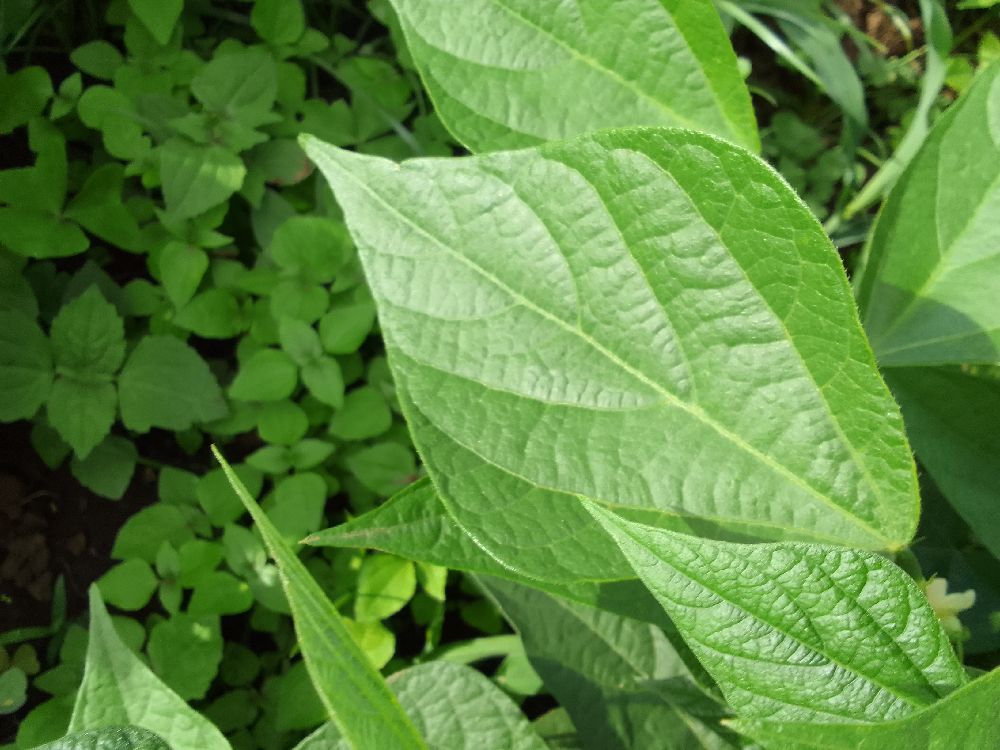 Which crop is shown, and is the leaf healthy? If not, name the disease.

common bean, healthy
